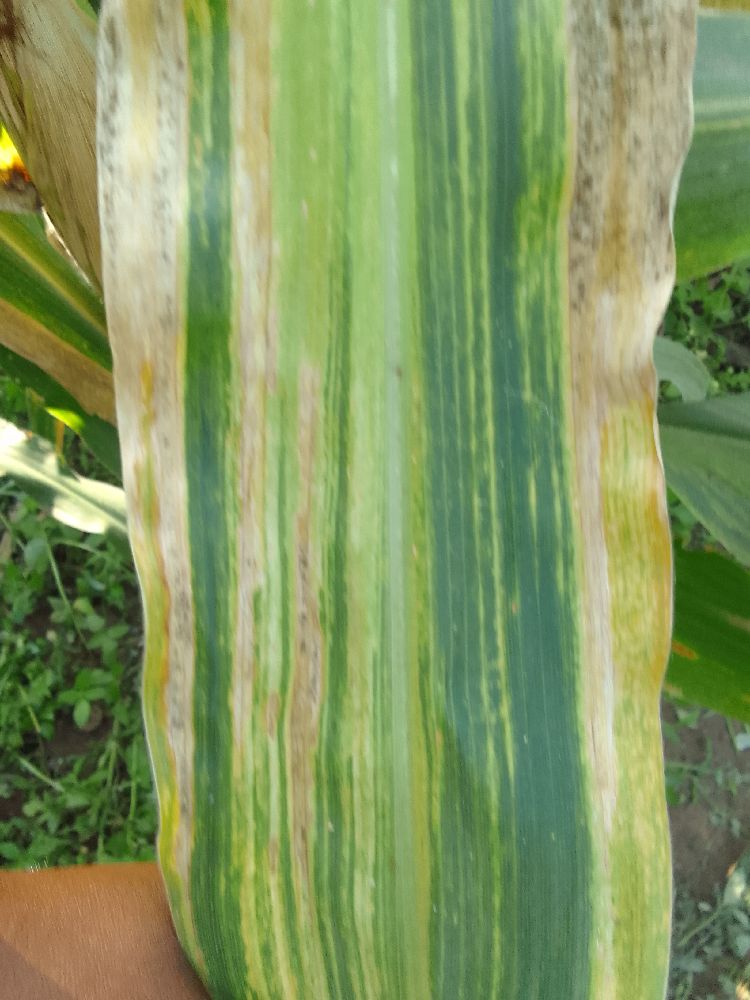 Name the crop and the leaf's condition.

maize, maize lethal necrosis
